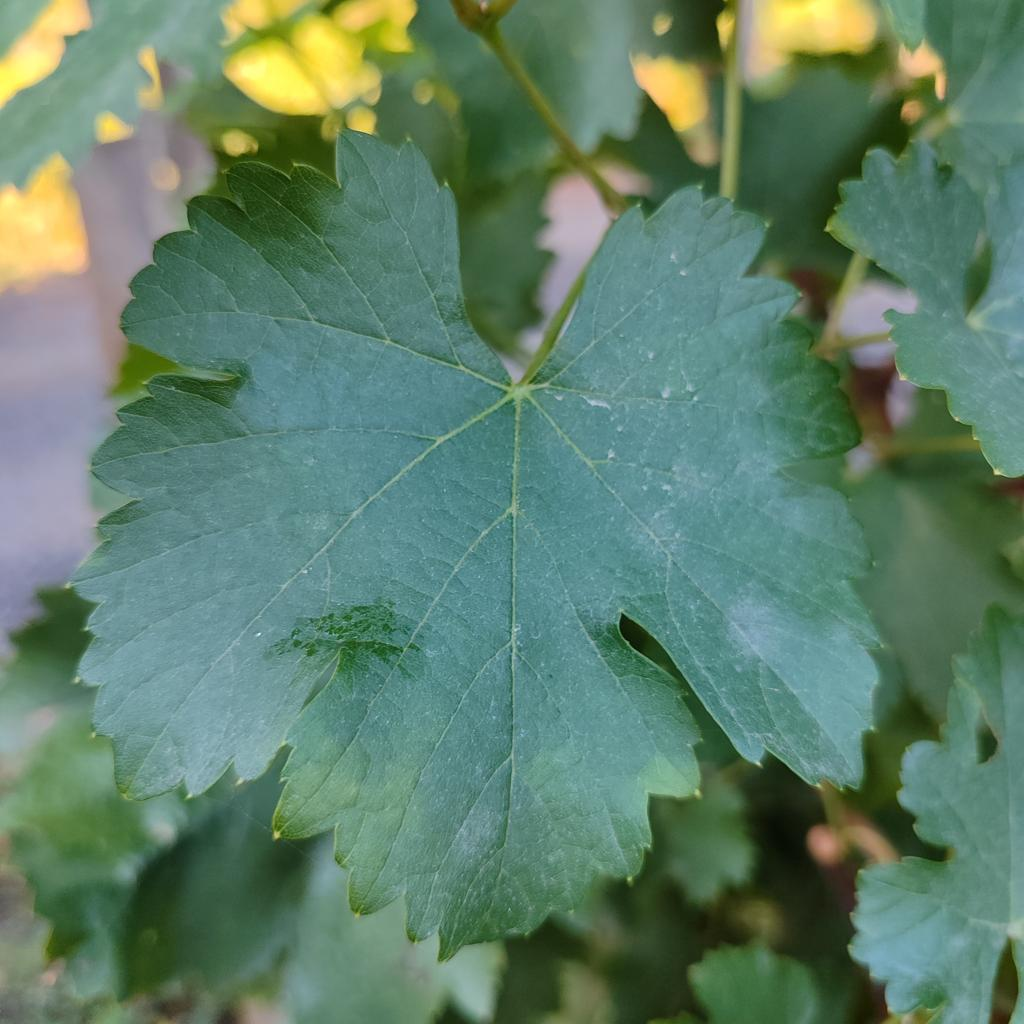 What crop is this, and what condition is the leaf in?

grapevine, powdery mildew
